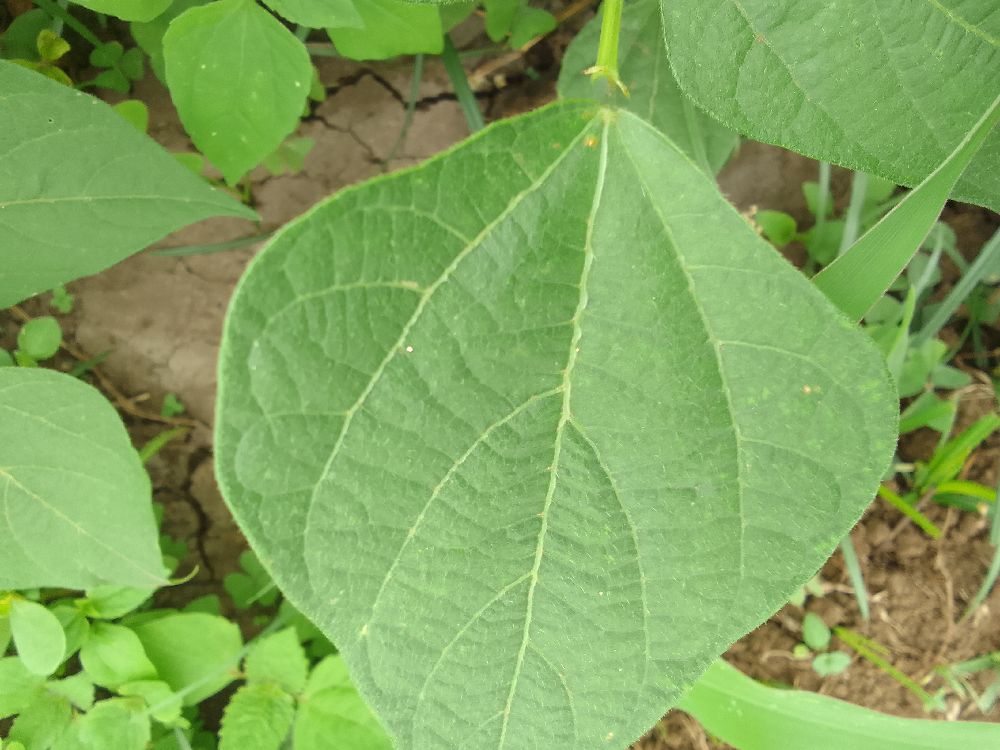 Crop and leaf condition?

common bean, healthy
